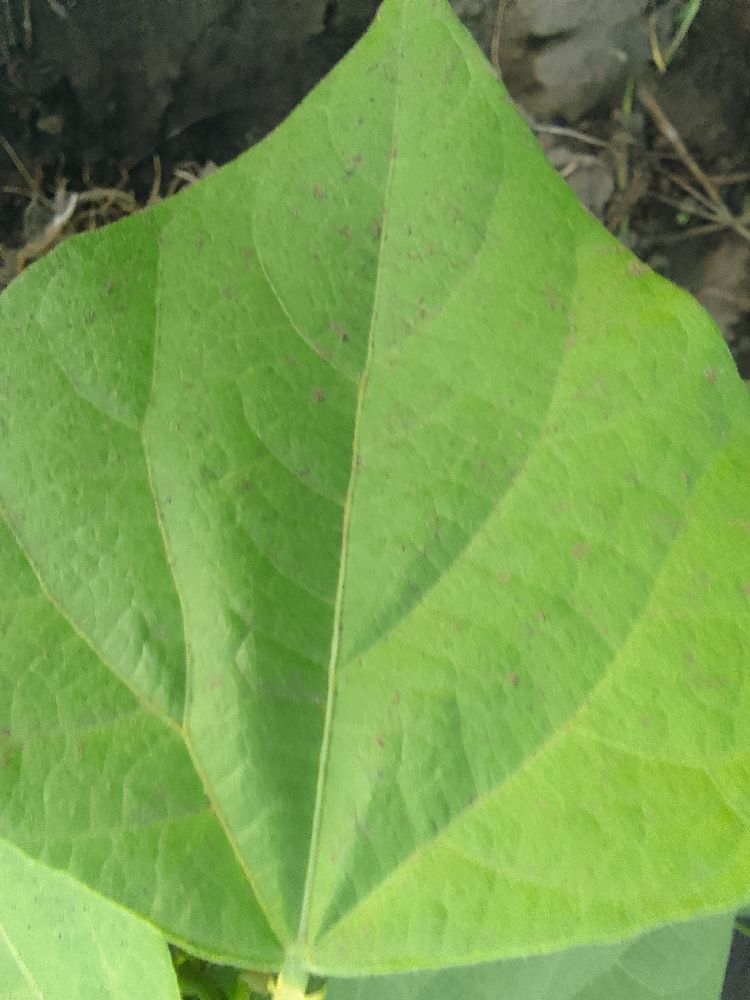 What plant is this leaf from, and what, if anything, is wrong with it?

common bean, healthy
